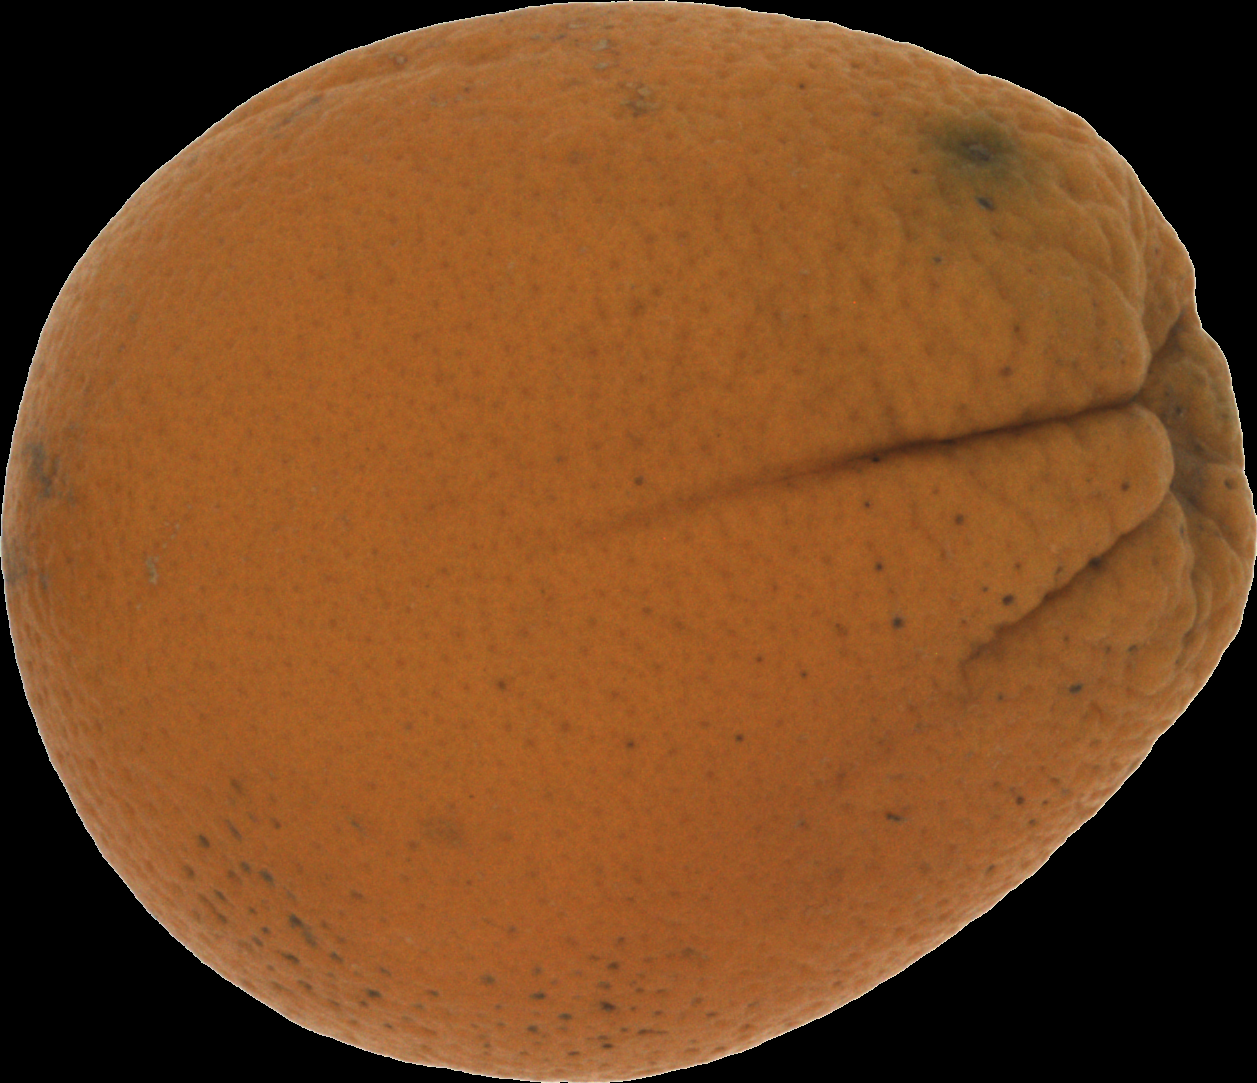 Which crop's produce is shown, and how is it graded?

orange, bad
